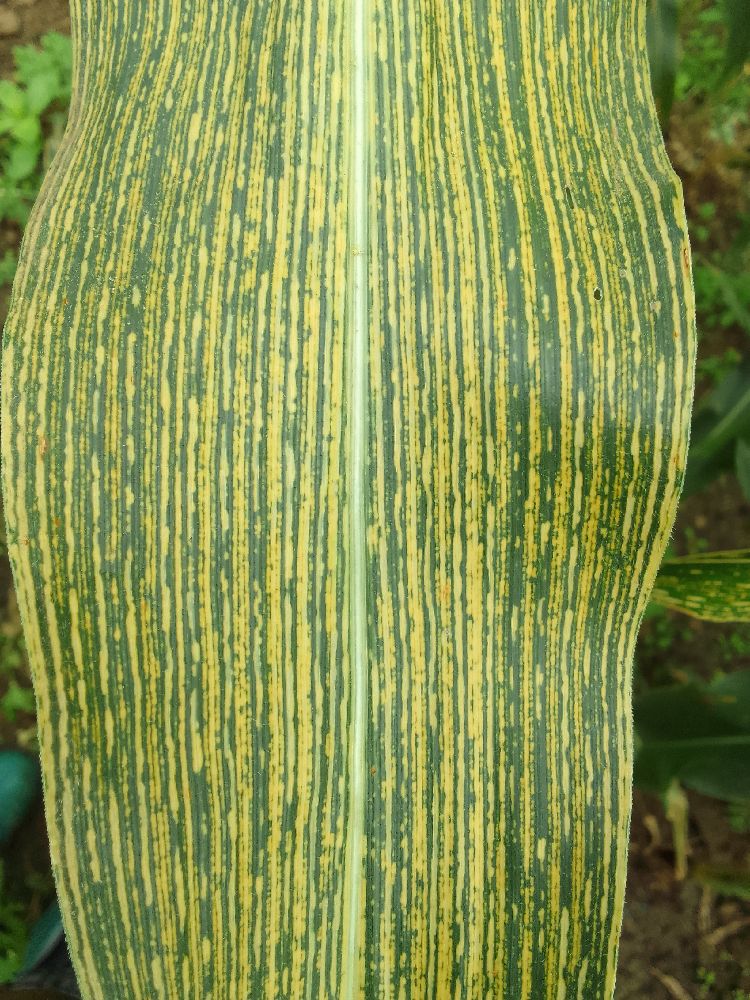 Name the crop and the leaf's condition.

maize, maize streak virus
